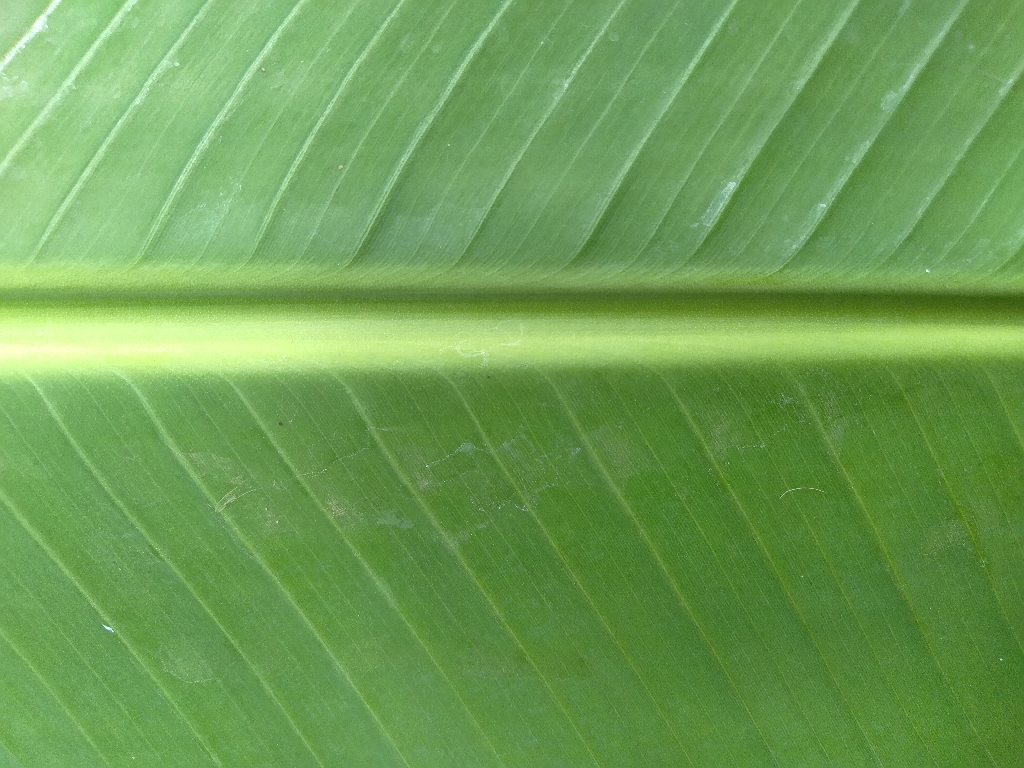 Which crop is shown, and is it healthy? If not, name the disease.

banana, healthy
